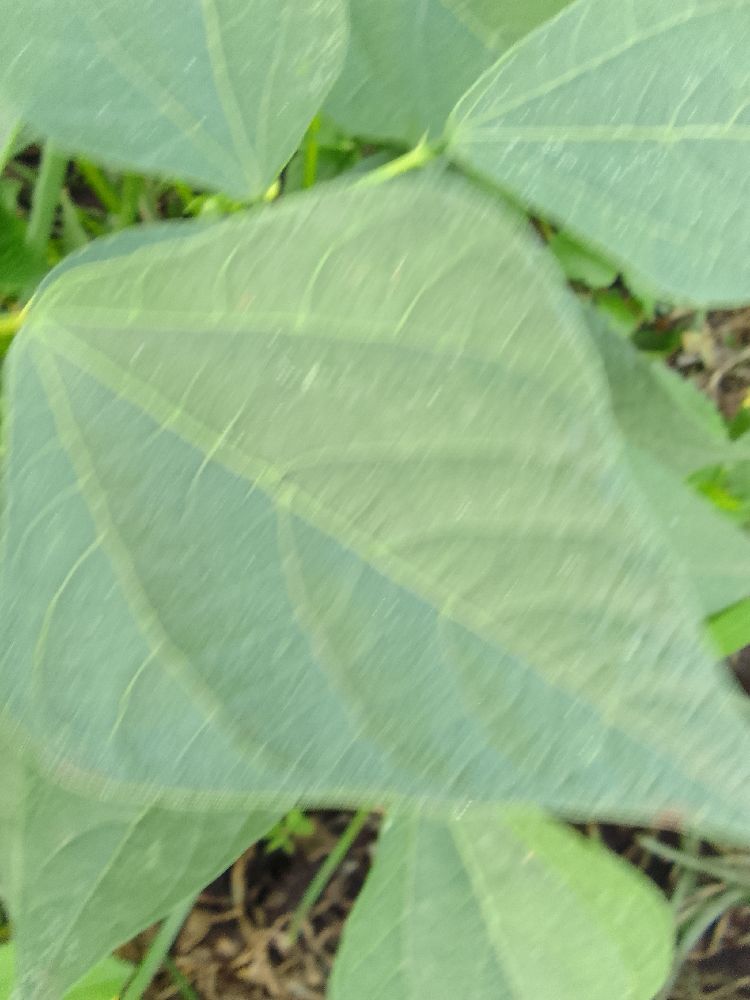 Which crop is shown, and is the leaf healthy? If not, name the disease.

common bean, healthy
